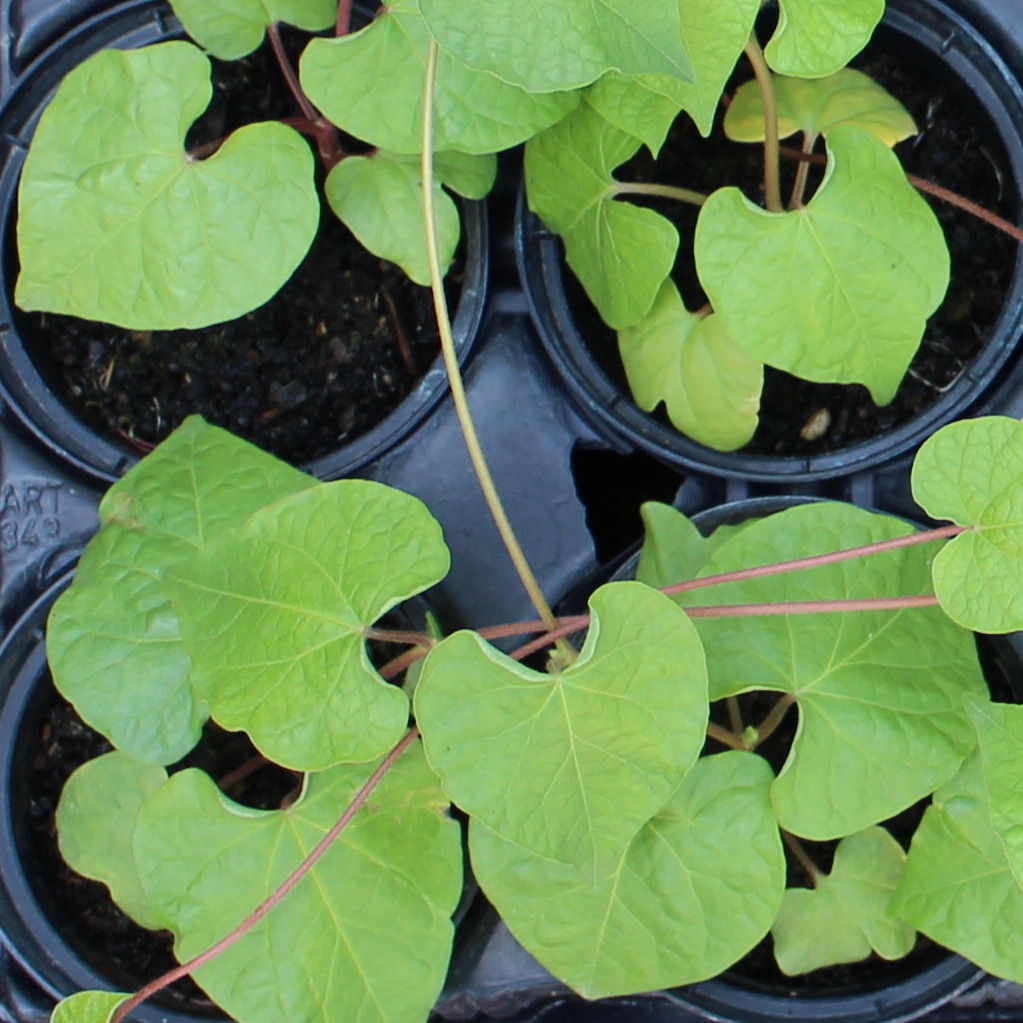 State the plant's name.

Convolvulus arvensis
